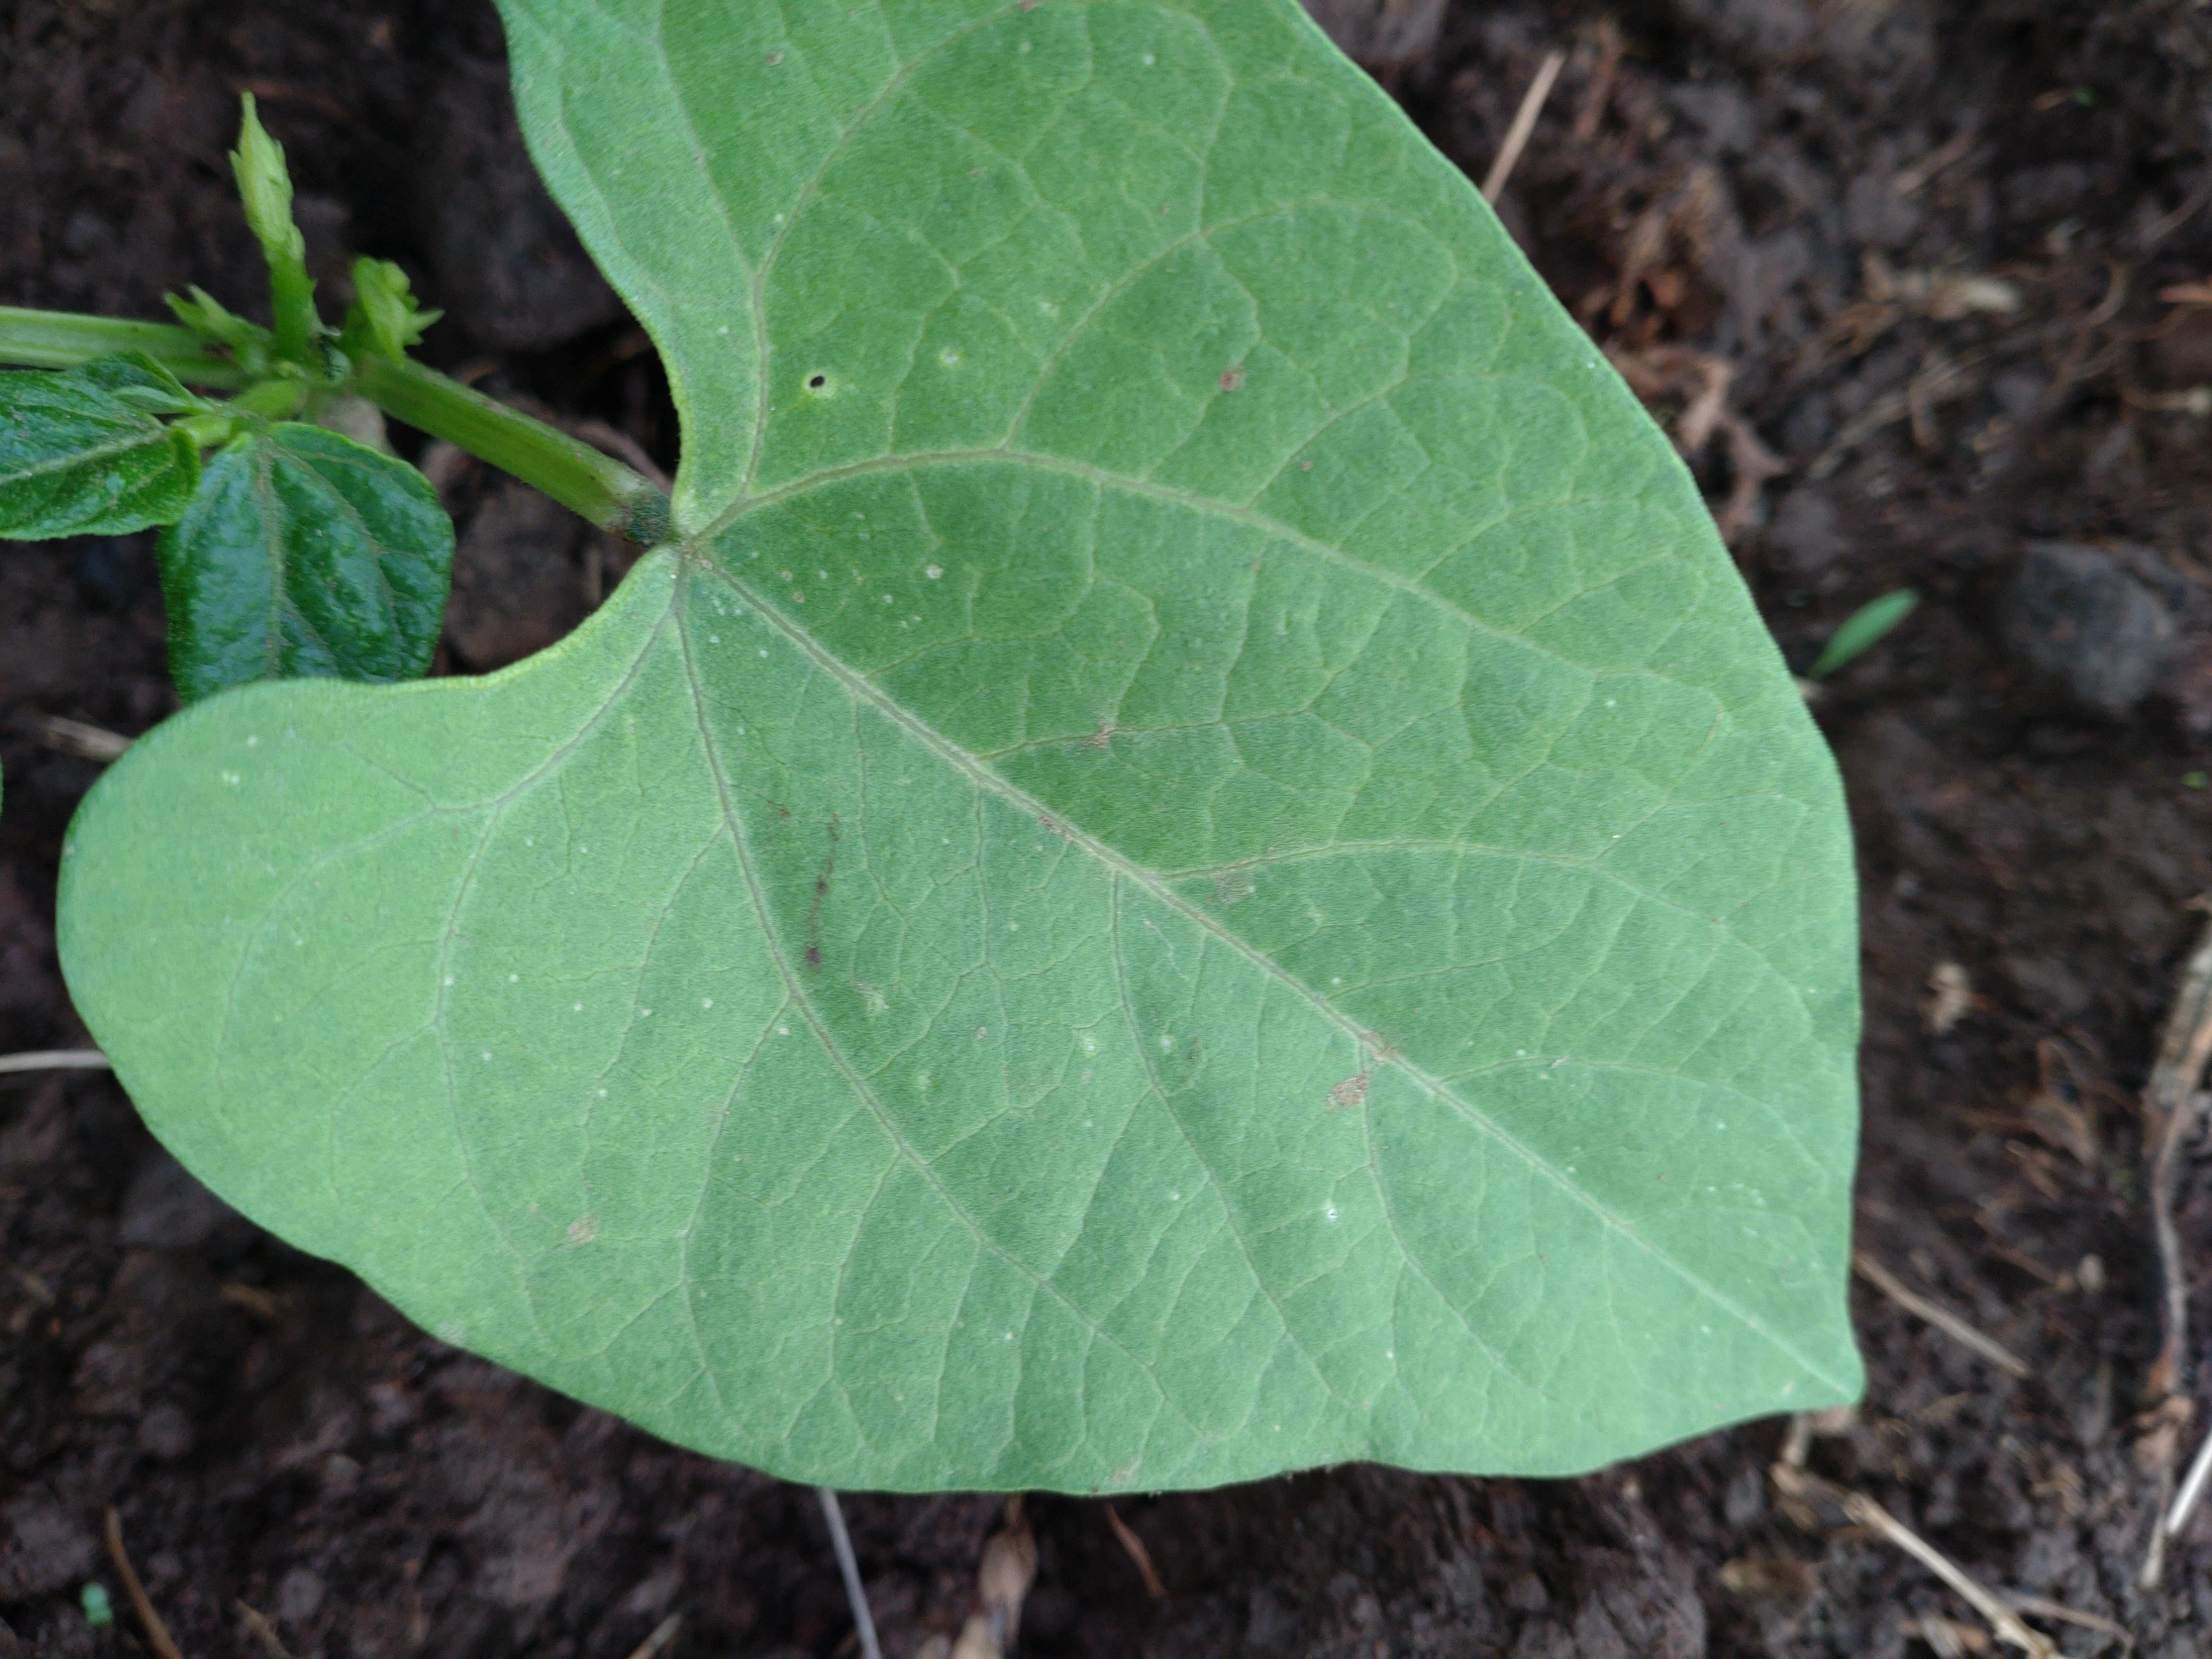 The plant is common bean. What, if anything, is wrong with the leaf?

healthy
